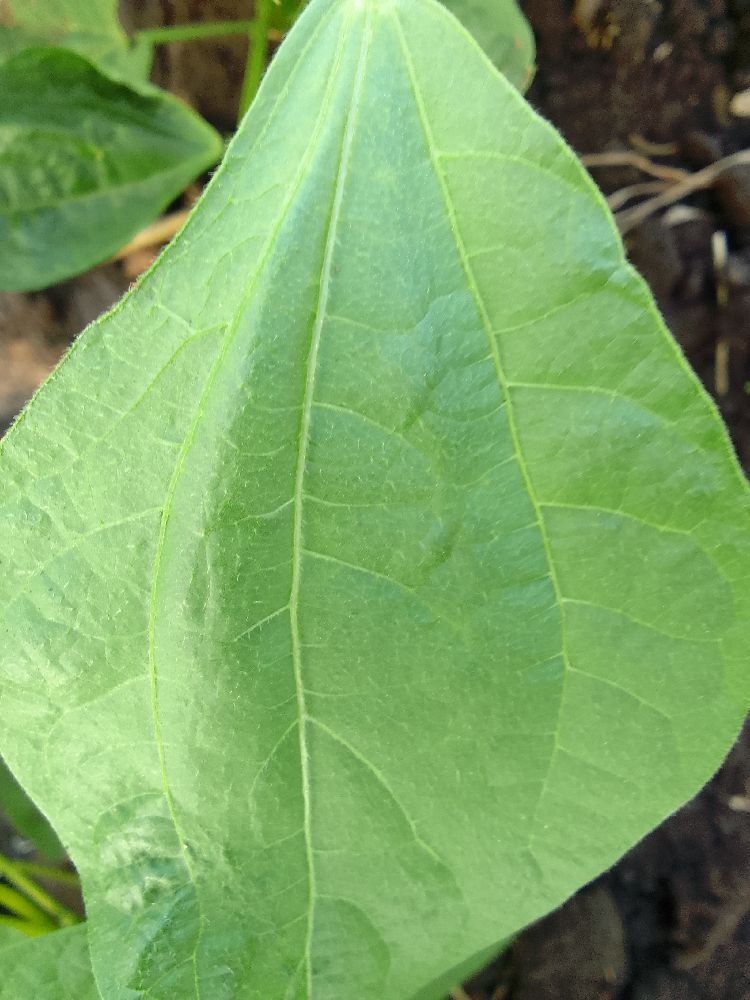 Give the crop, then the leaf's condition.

common bean, healthy
